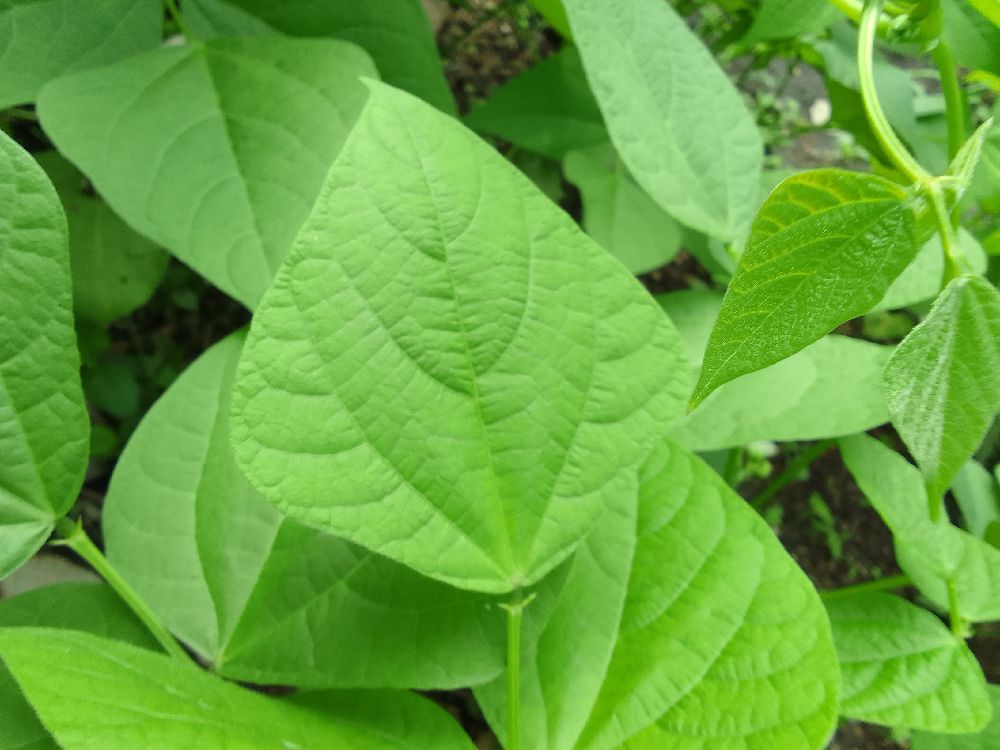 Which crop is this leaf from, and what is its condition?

common bean, healthy
